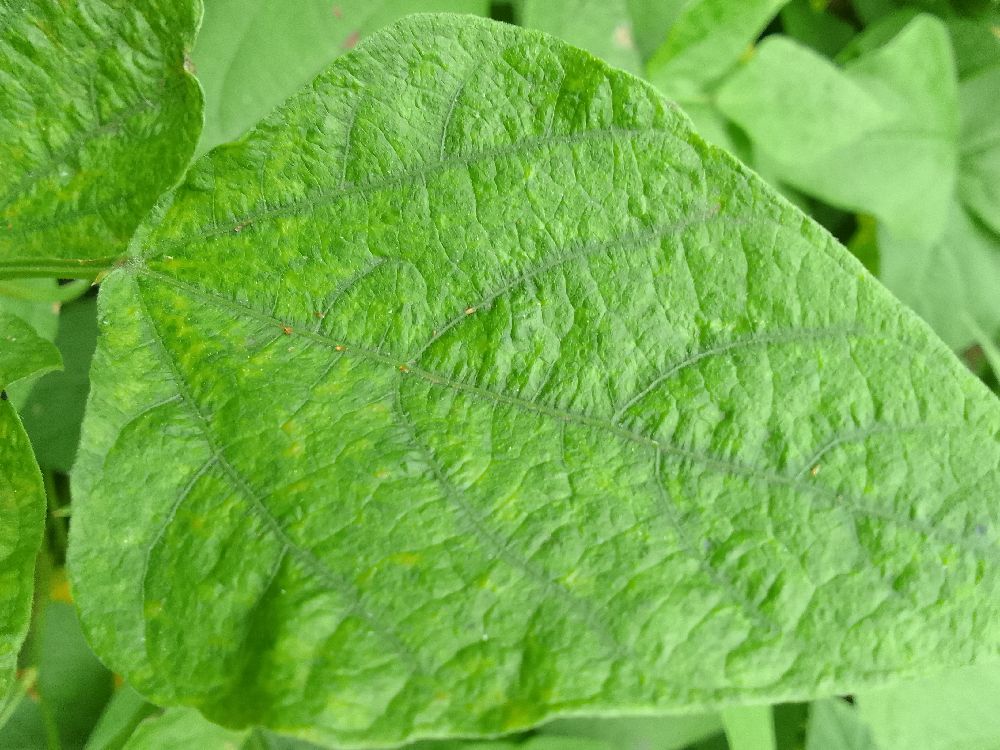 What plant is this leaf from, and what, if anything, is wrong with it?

common bean, healthy
